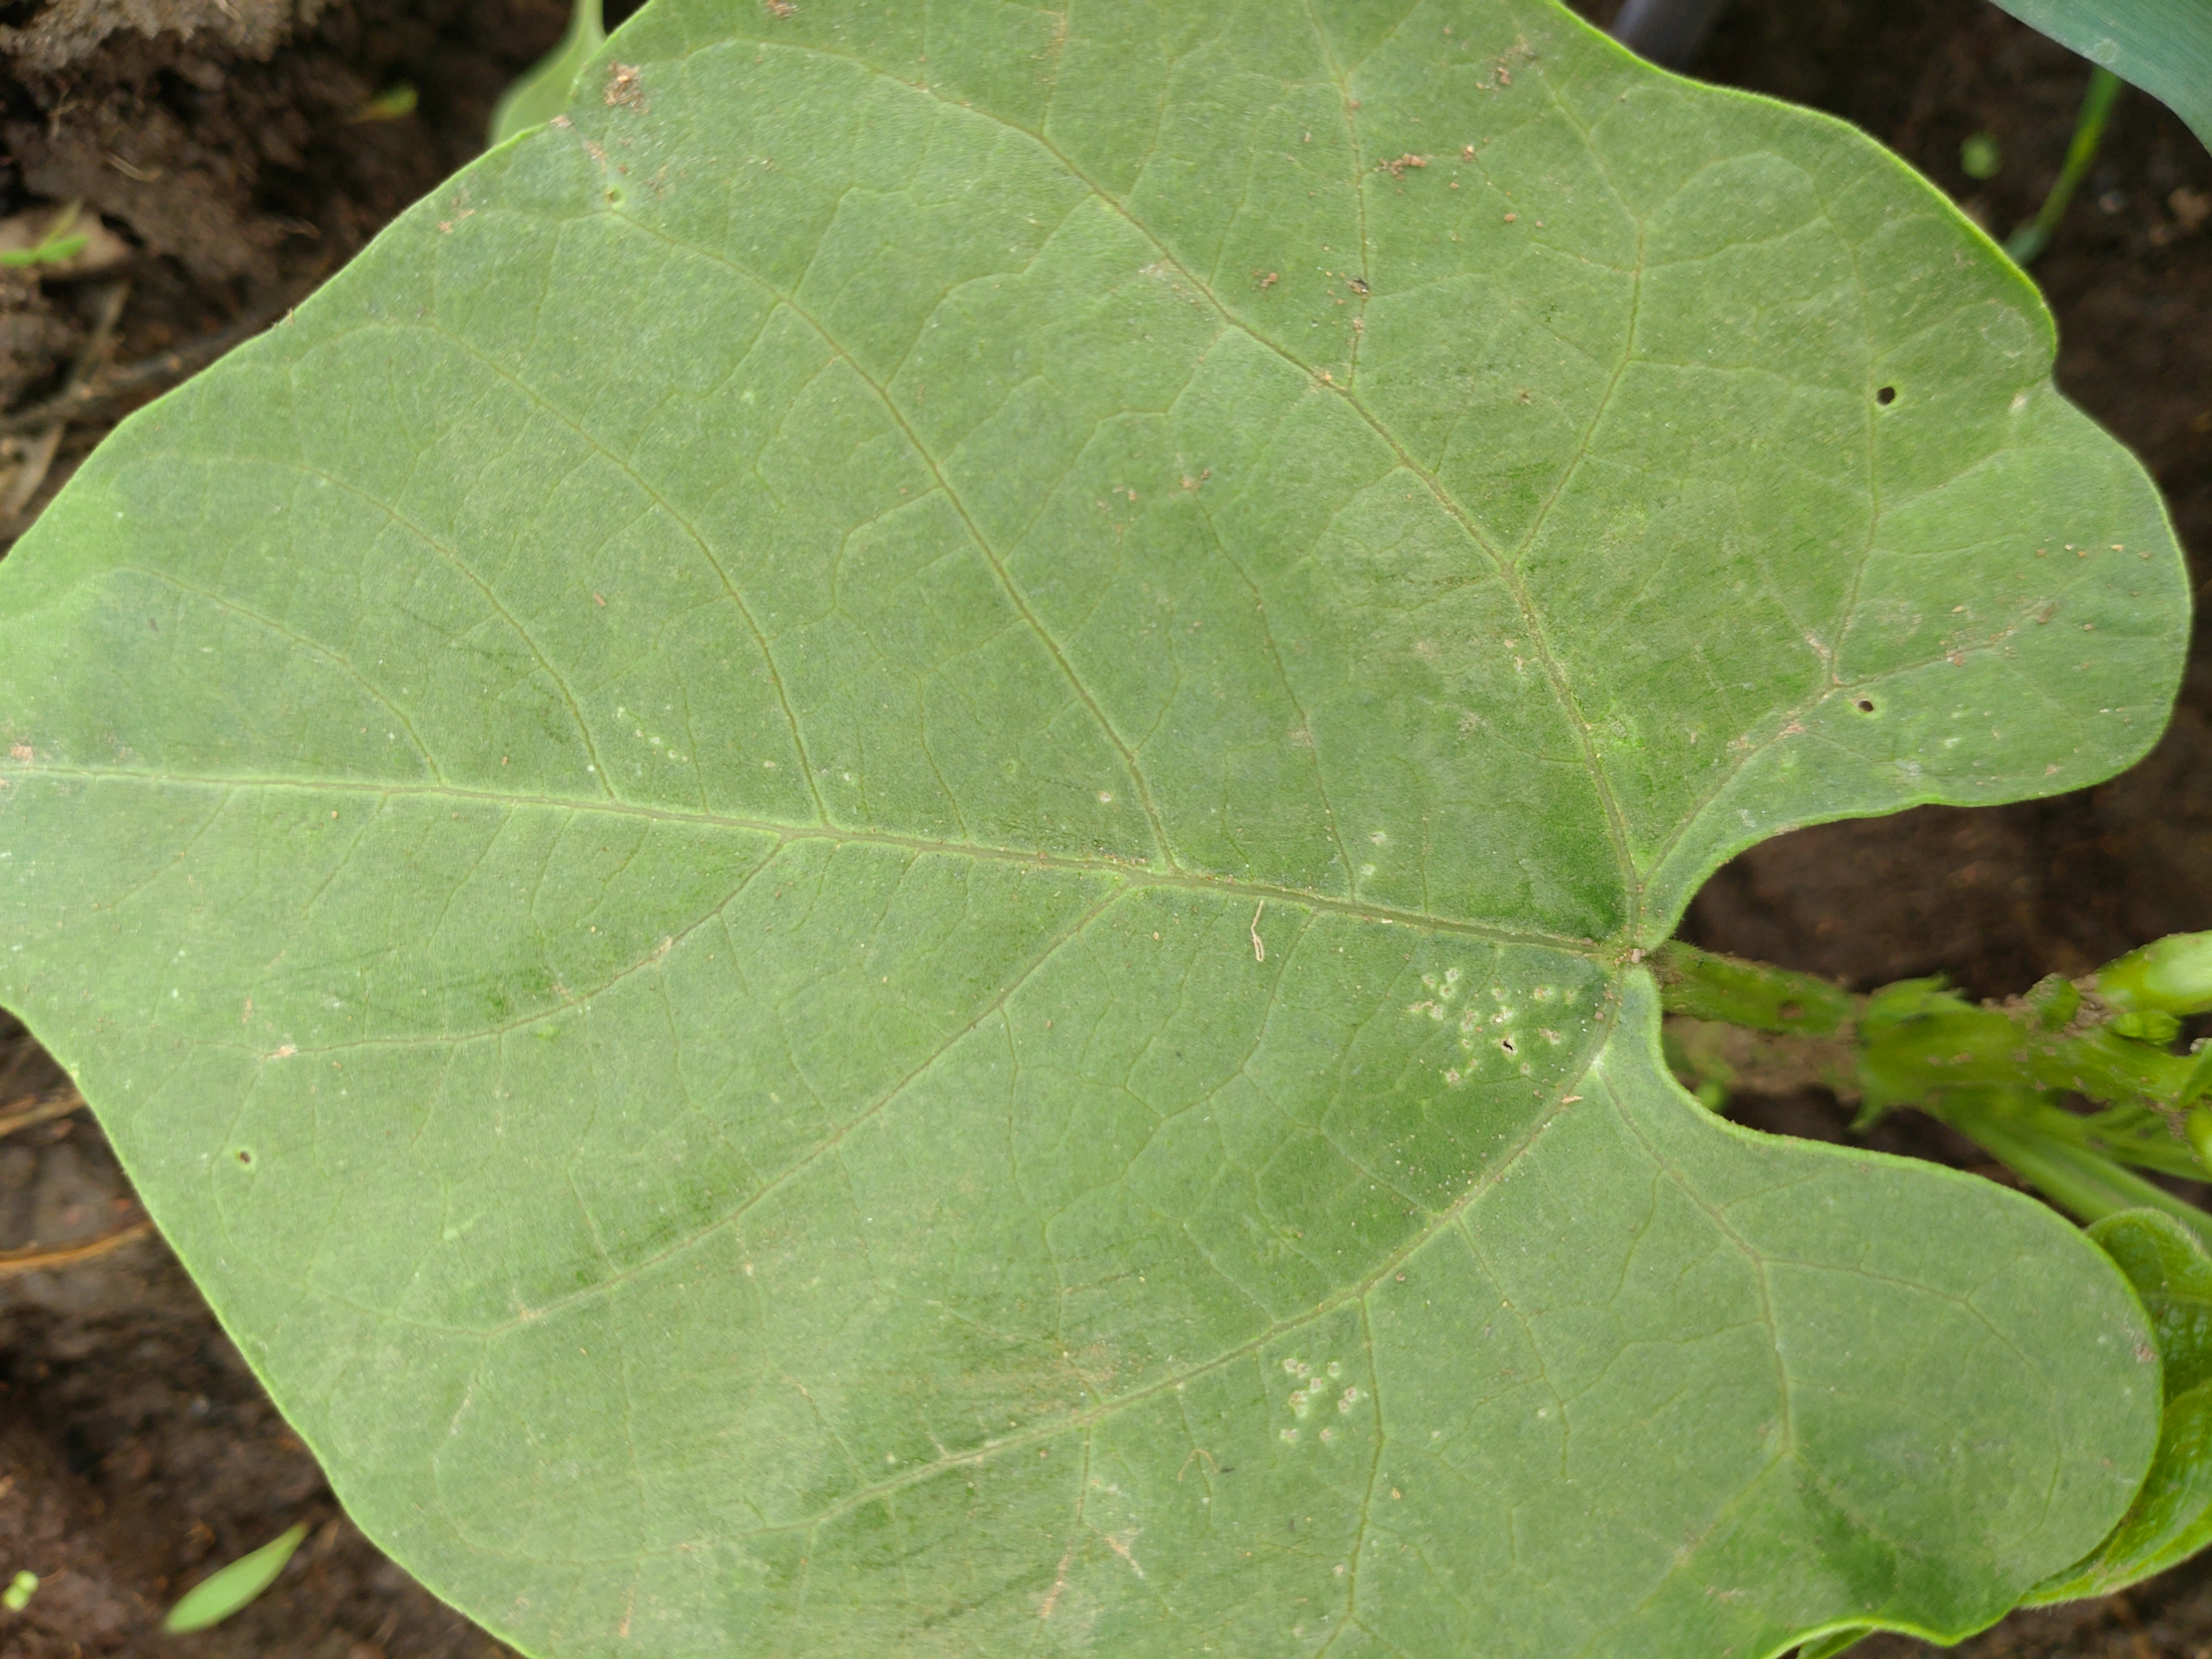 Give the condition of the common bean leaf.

healthy
